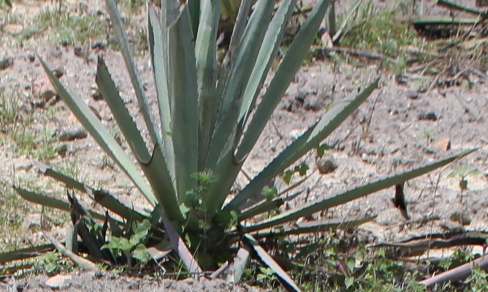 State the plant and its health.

agave, small
